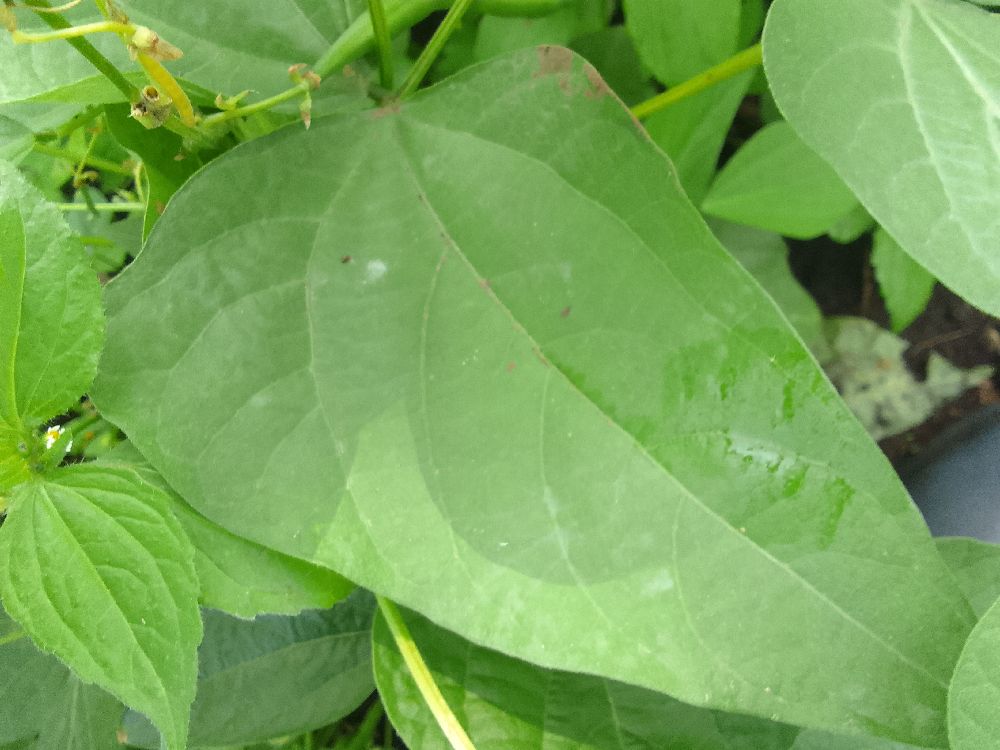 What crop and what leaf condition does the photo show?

common bean, healthy
